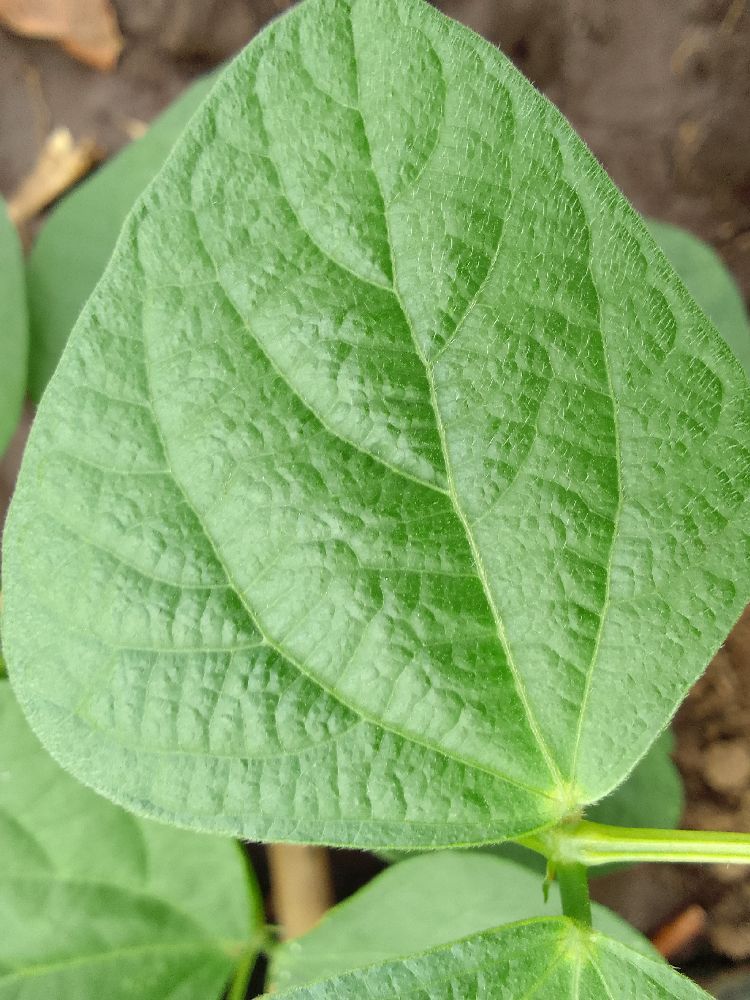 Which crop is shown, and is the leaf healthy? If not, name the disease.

common bean, healthy
